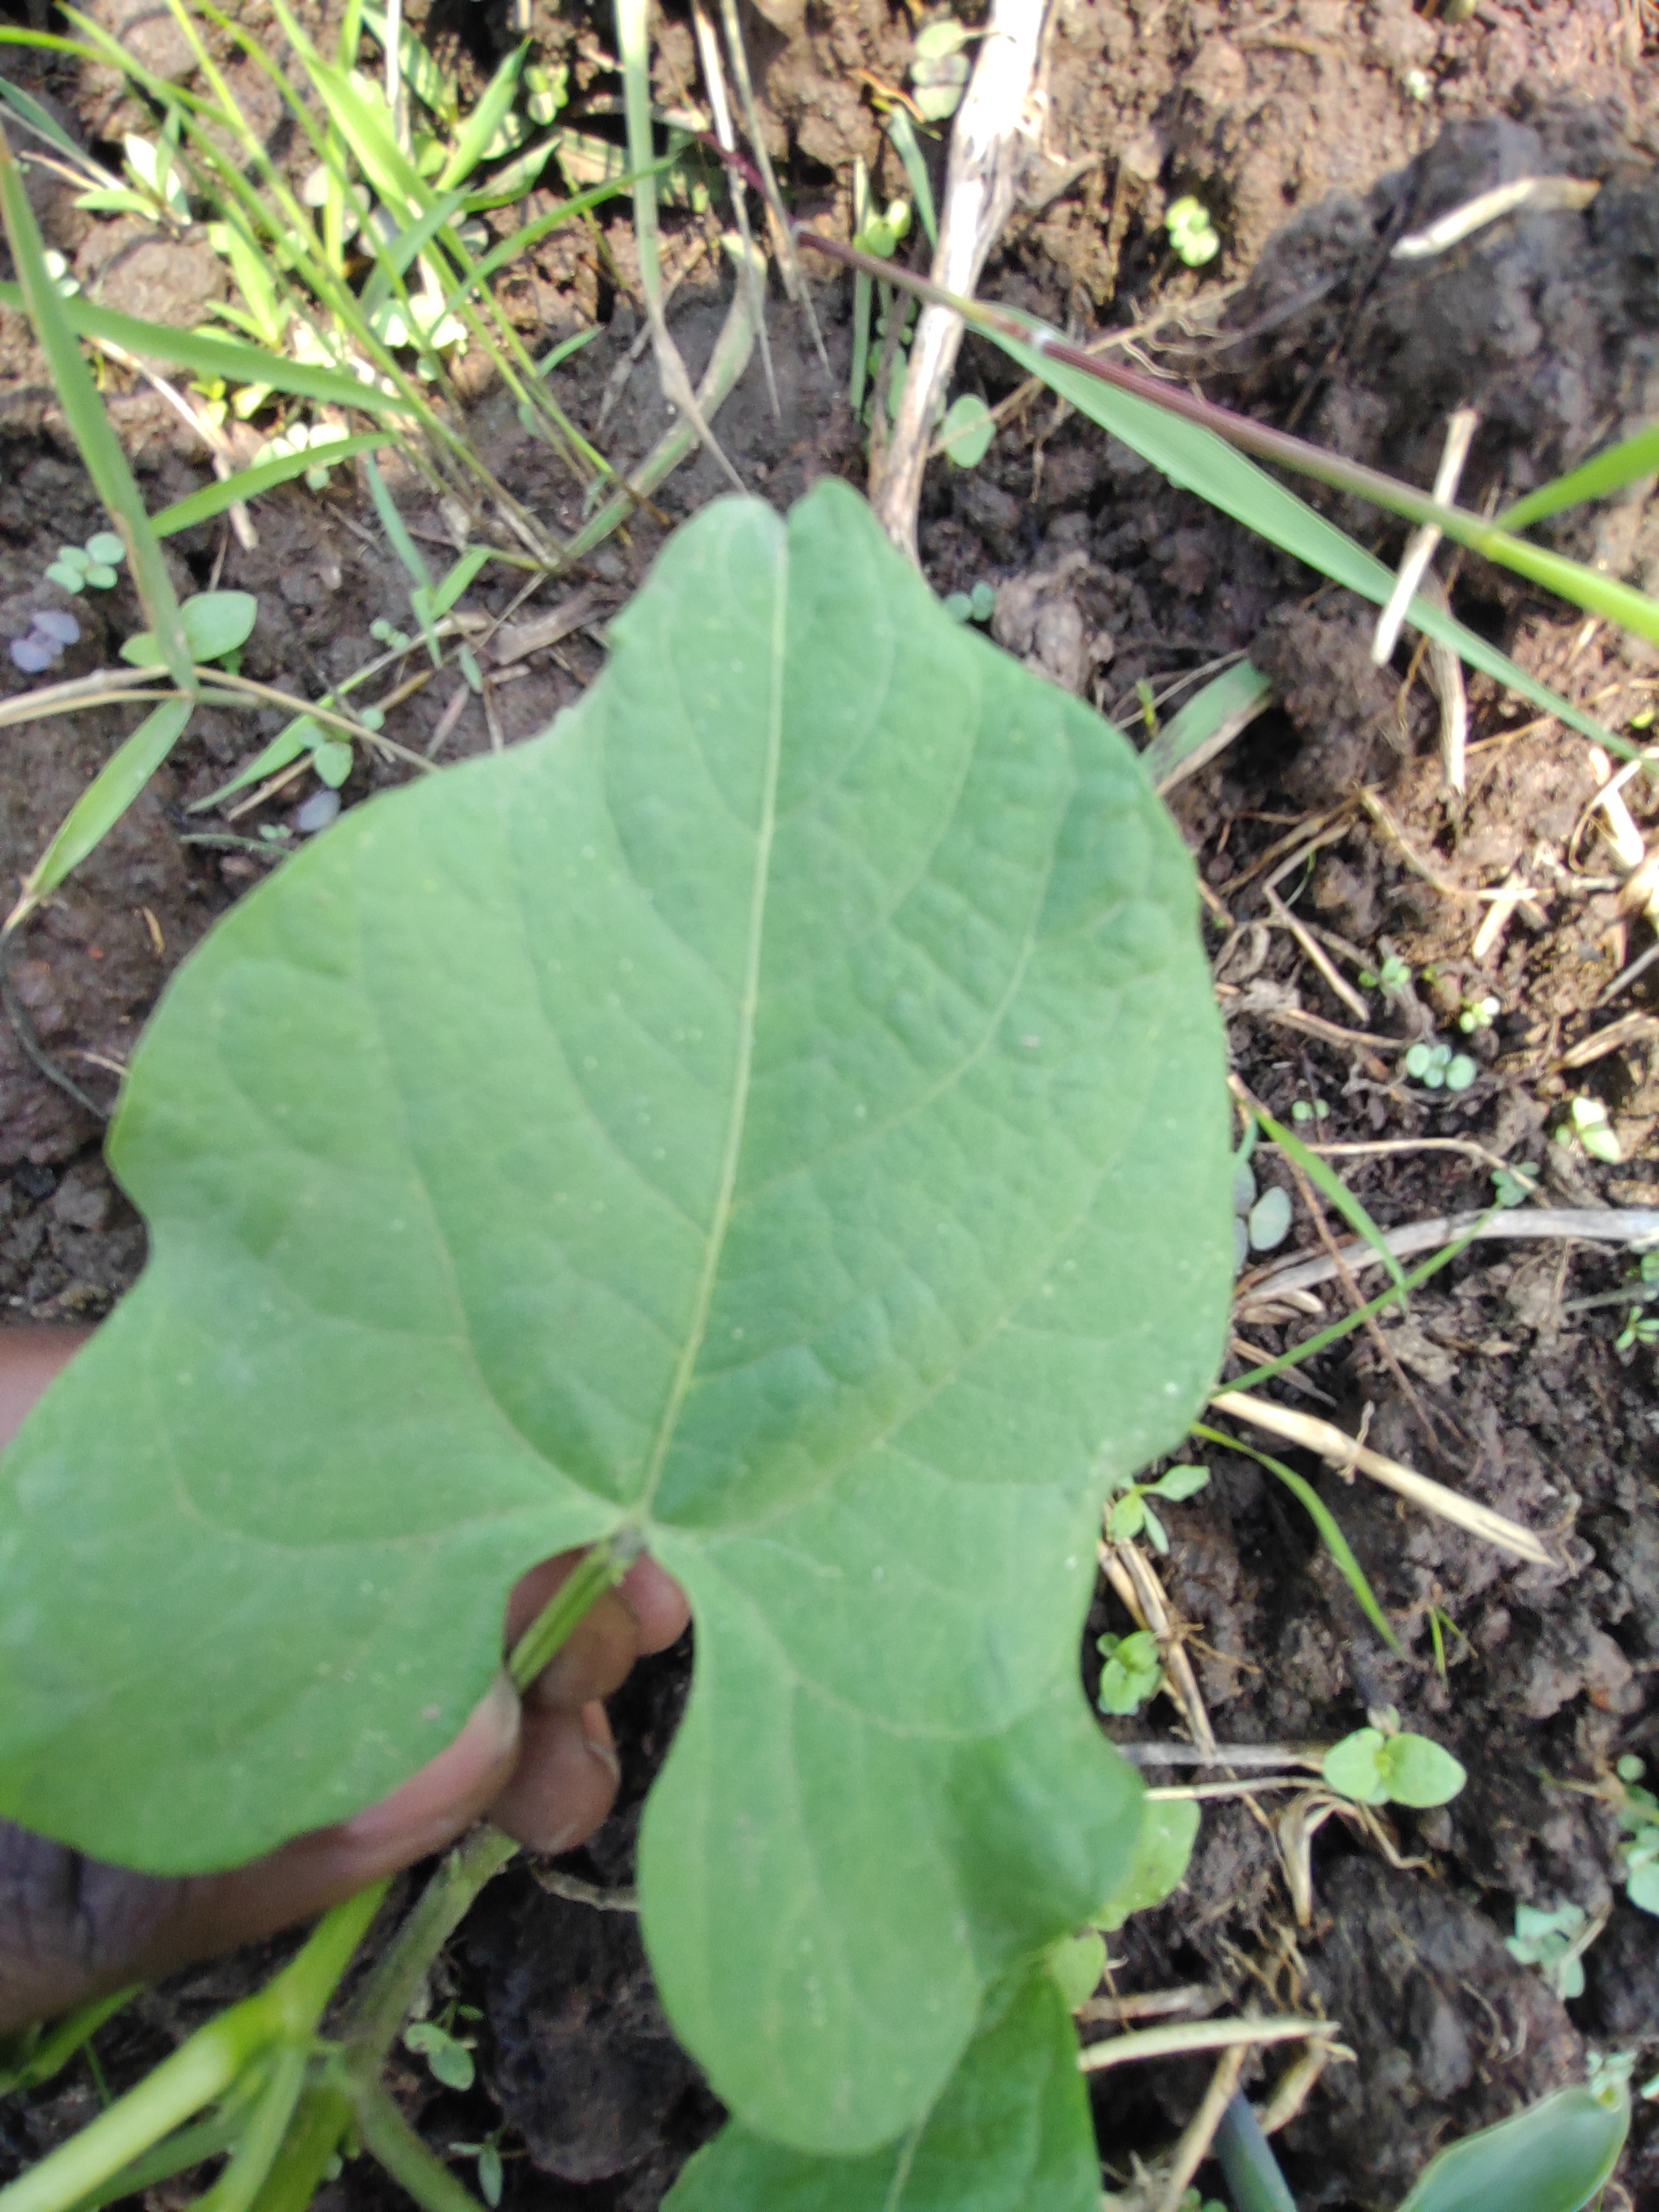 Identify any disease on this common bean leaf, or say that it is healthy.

healthy
